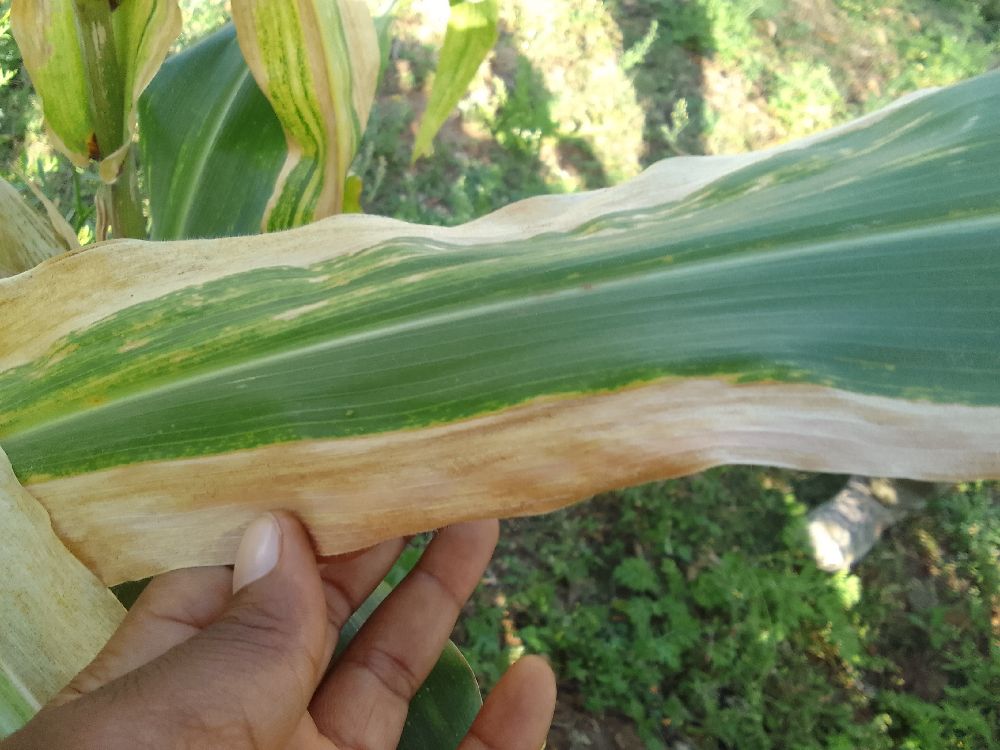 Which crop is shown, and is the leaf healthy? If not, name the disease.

maize, maize lethal necrosis
